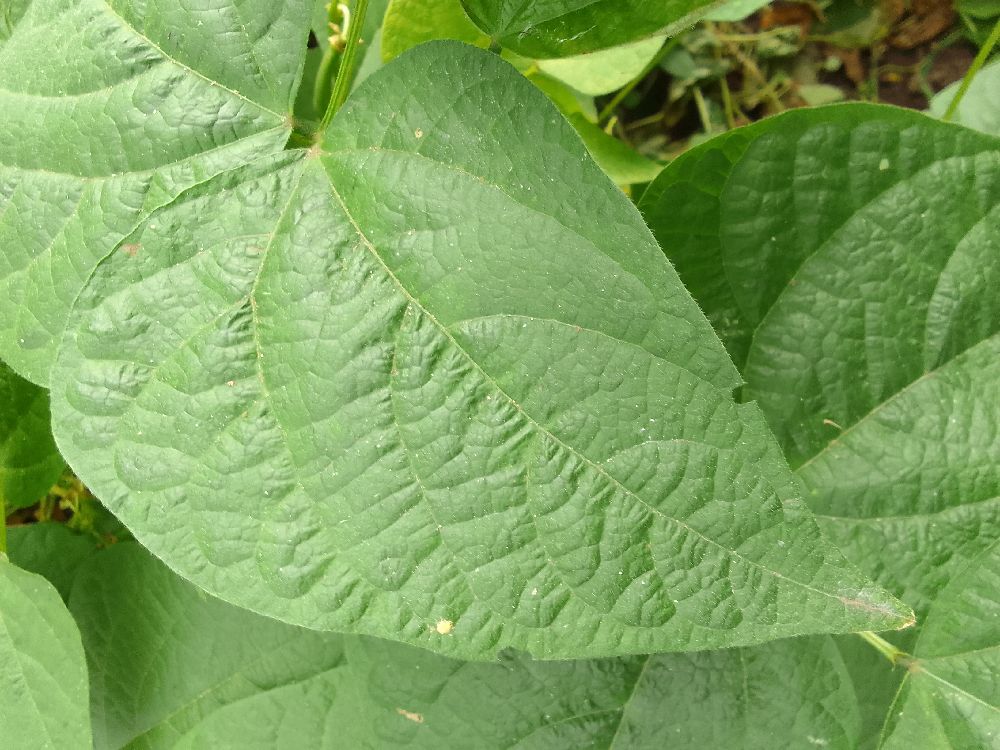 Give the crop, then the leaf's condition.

common bean, healthy
